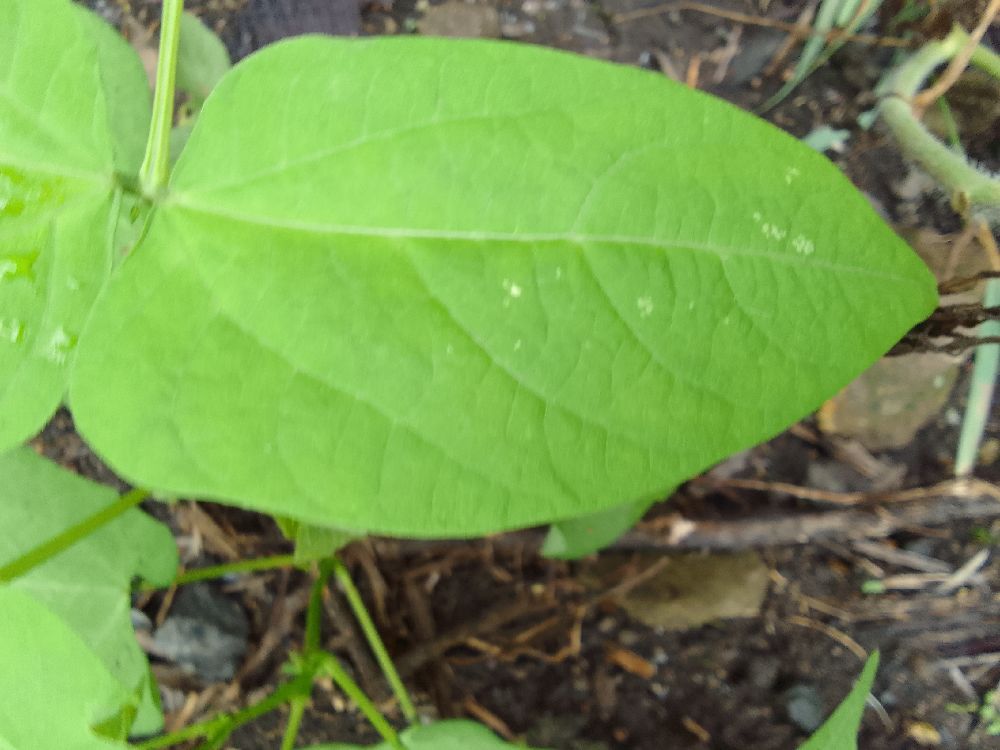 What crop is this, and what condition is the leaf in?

common bean, healthy
